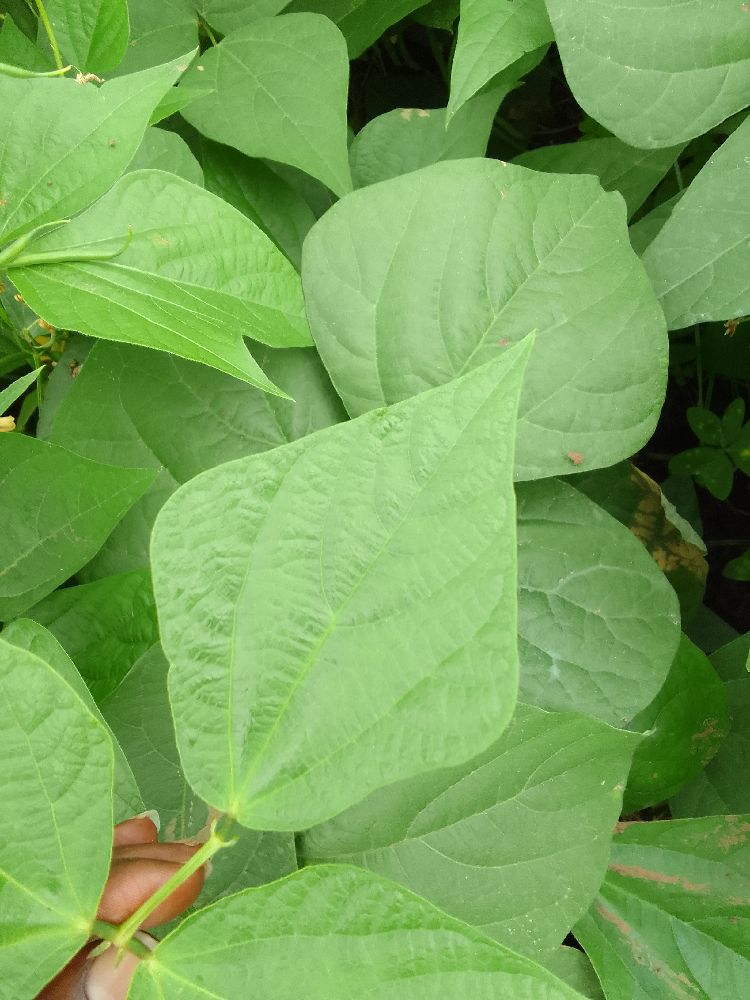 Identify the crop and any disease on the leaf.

common bean, healthy
